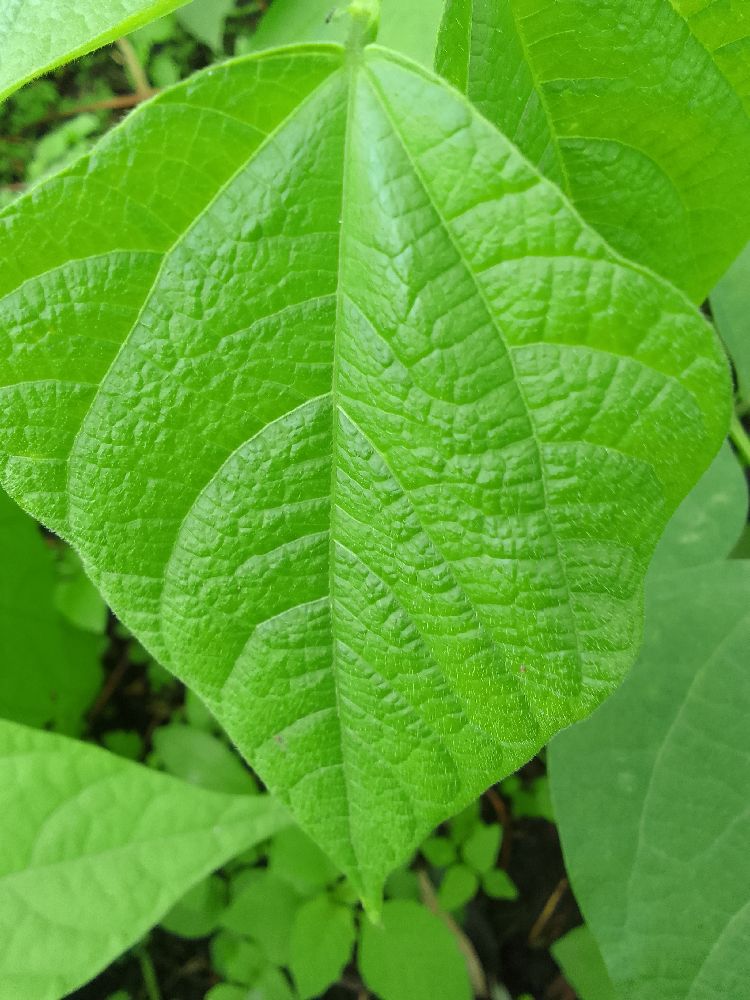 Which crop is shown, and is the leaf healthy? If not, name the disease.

common bean, healthy
